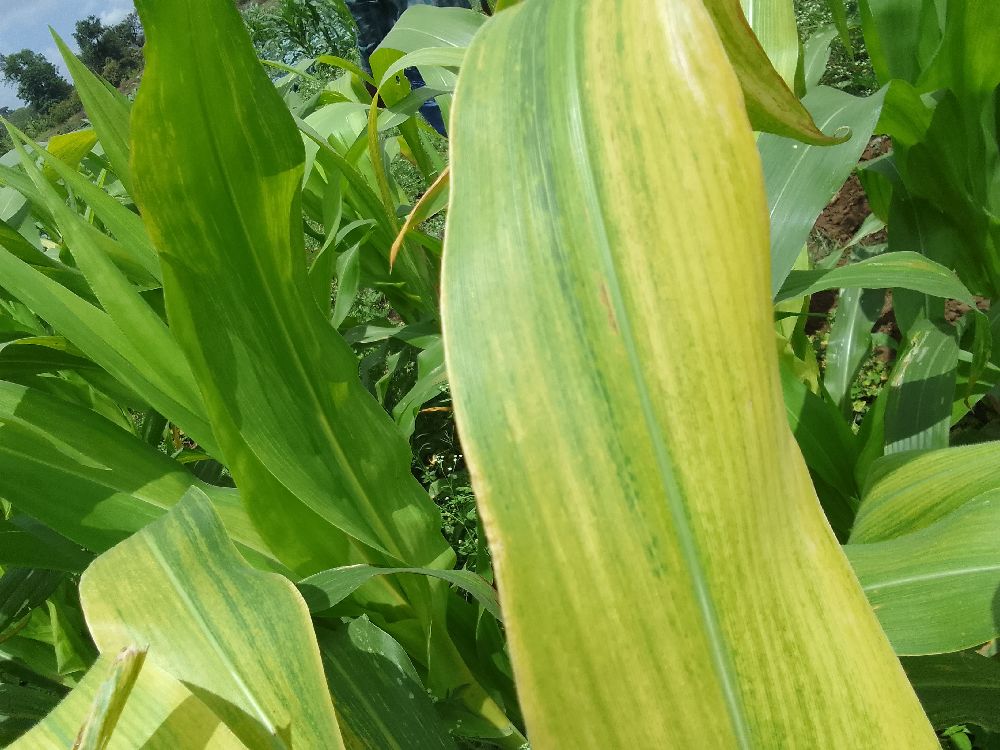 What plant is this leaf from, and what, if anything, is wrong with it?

maize, maize lethal necrosis
